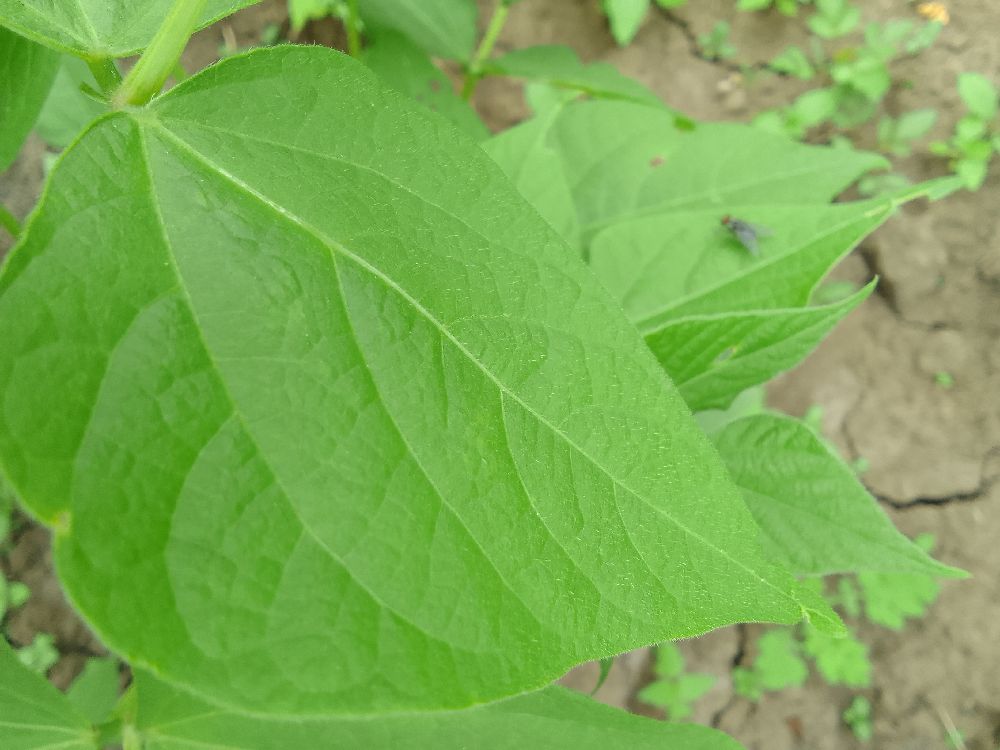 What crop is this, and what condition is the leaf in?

common bean, healthy
